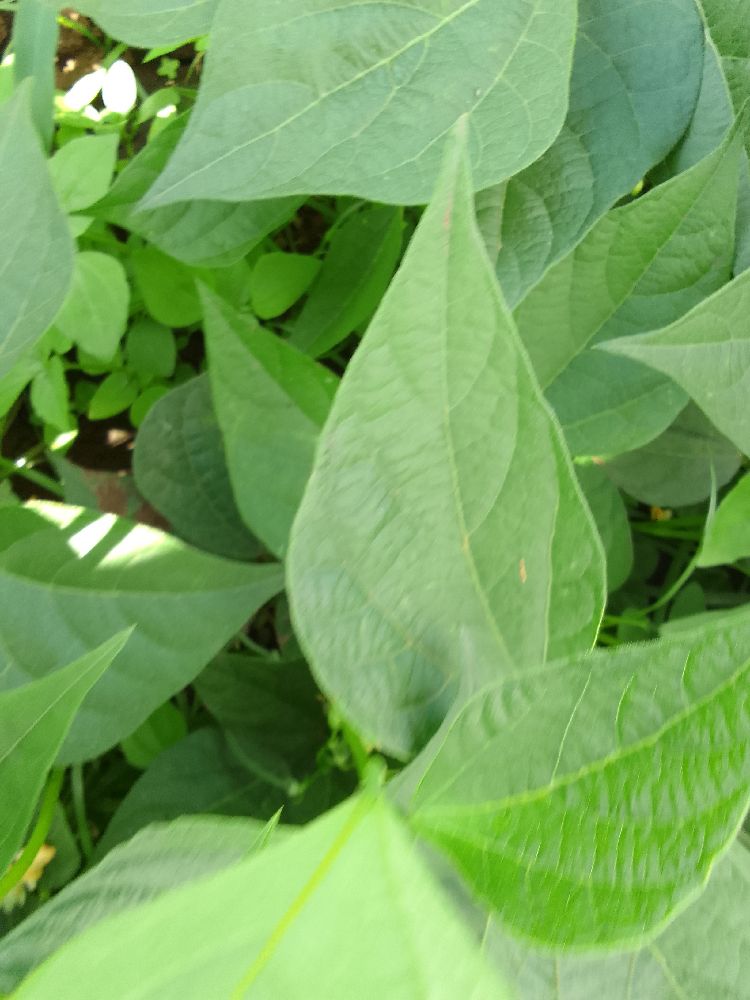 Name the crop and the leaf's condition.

common bean, healthy
